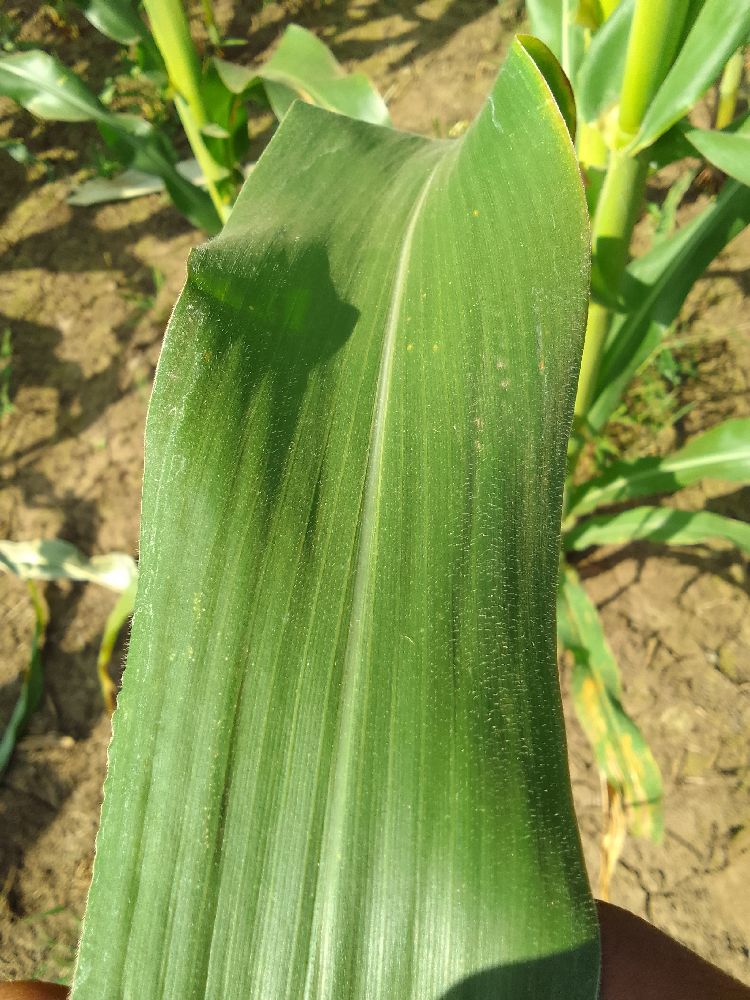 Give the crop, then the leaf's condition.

maize, healthy
